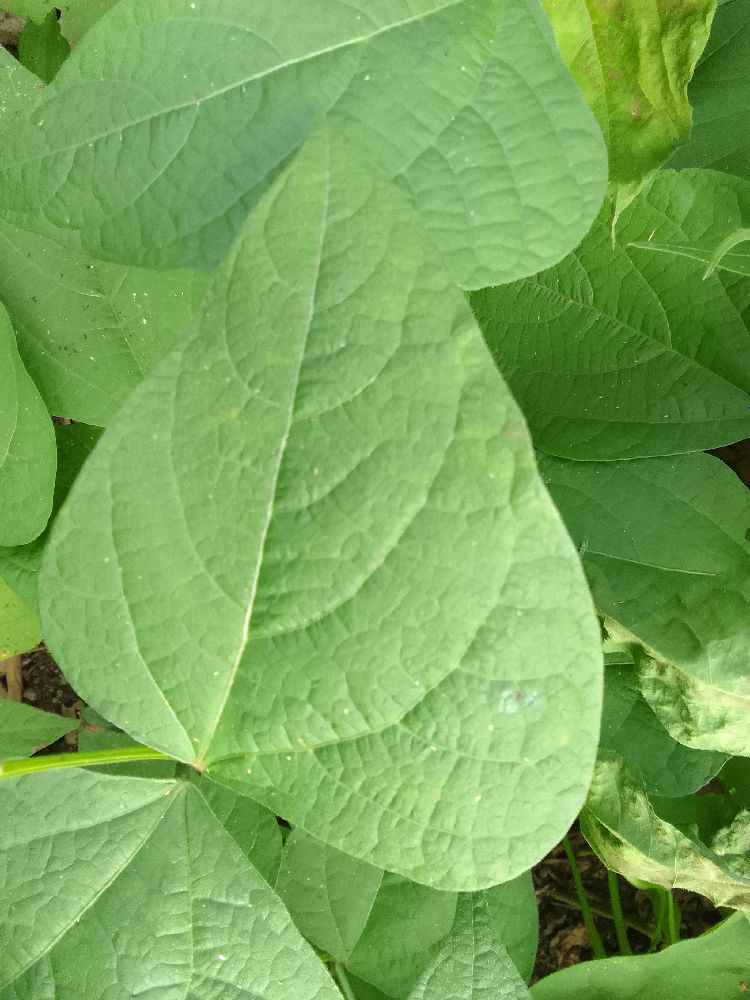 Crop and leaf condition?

common bean, healthy
